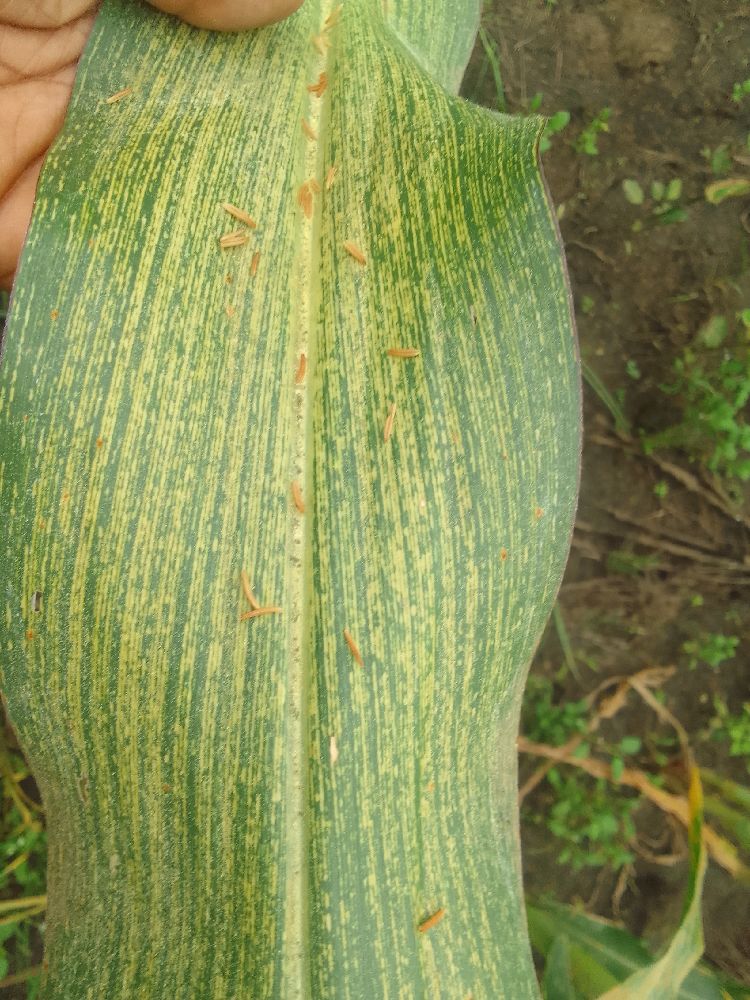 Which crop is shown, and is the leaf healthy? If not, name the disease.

maize, maize streak virus
